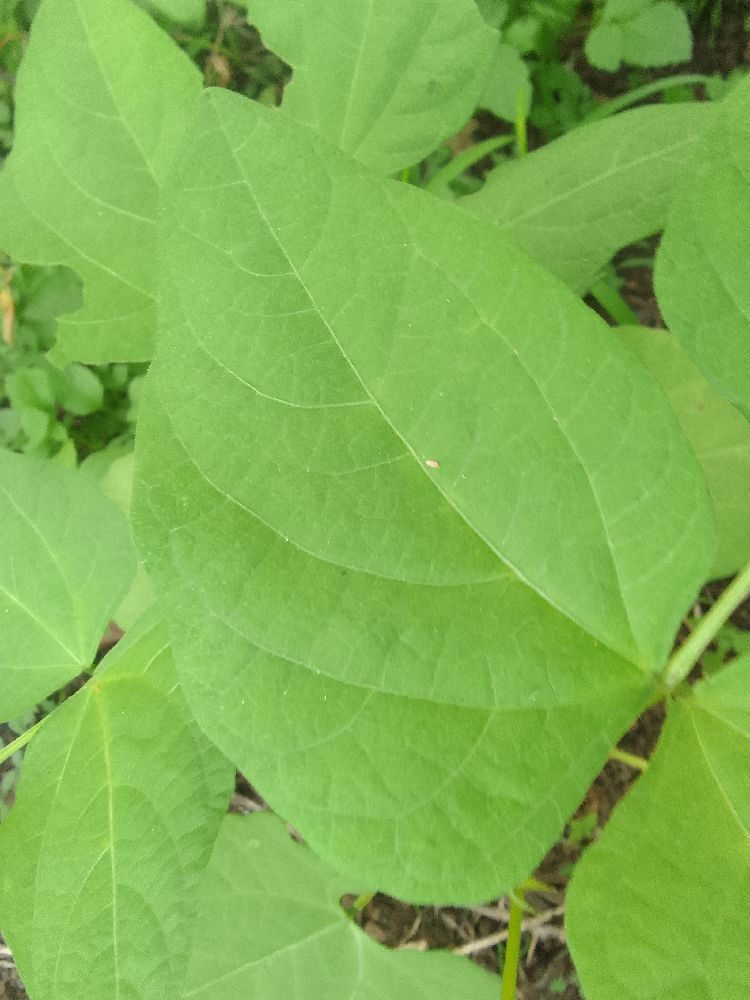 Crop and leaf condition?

common bean, healthy
